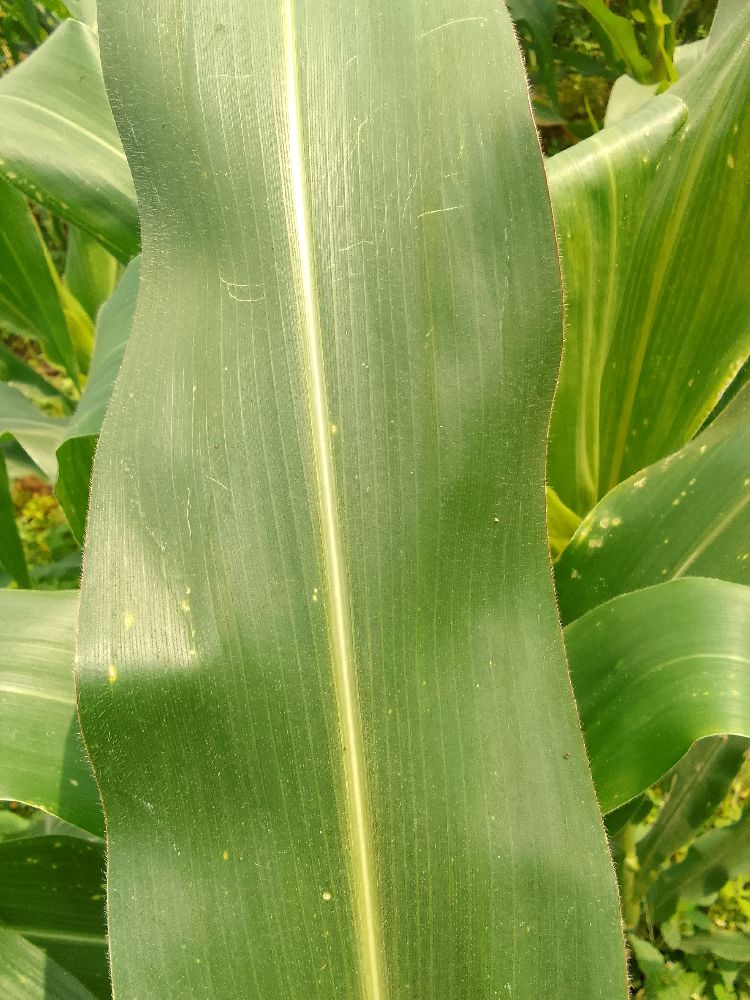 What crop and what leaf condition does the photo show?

maize, healthy
